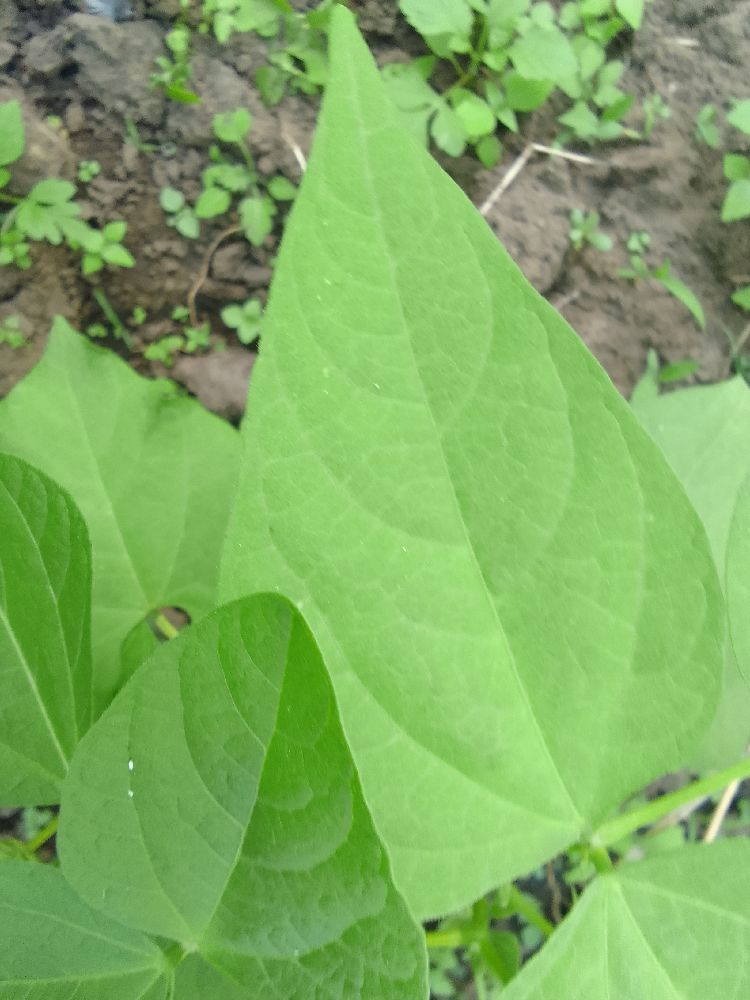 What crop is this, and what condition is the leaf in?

common bean, healthy
